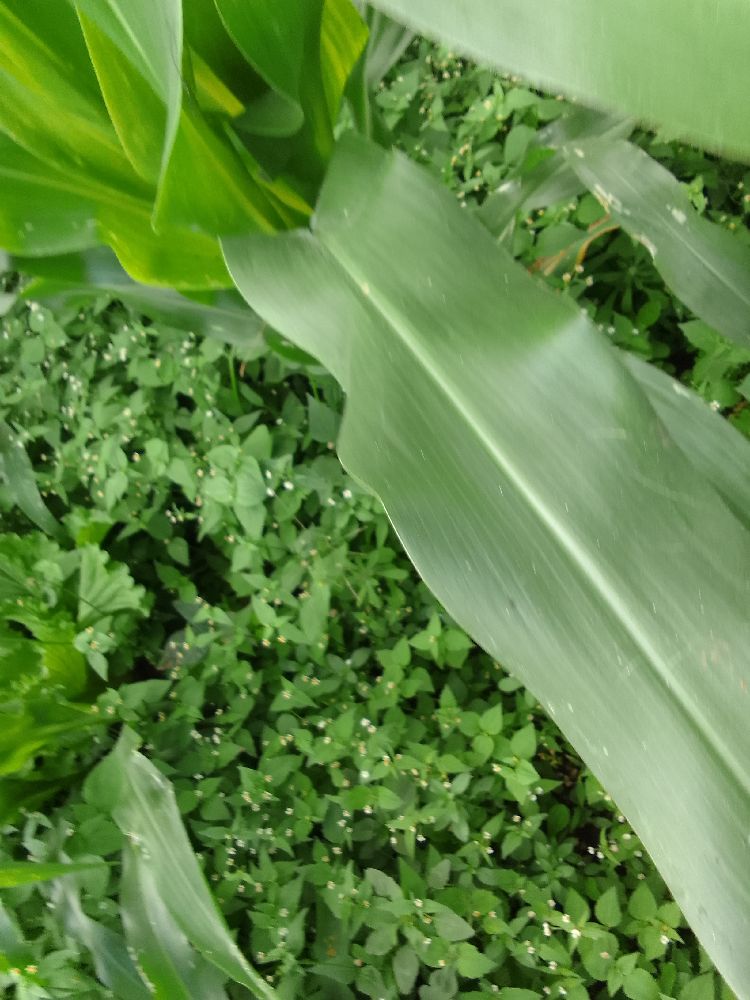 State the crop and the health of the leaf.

maize, healthy
